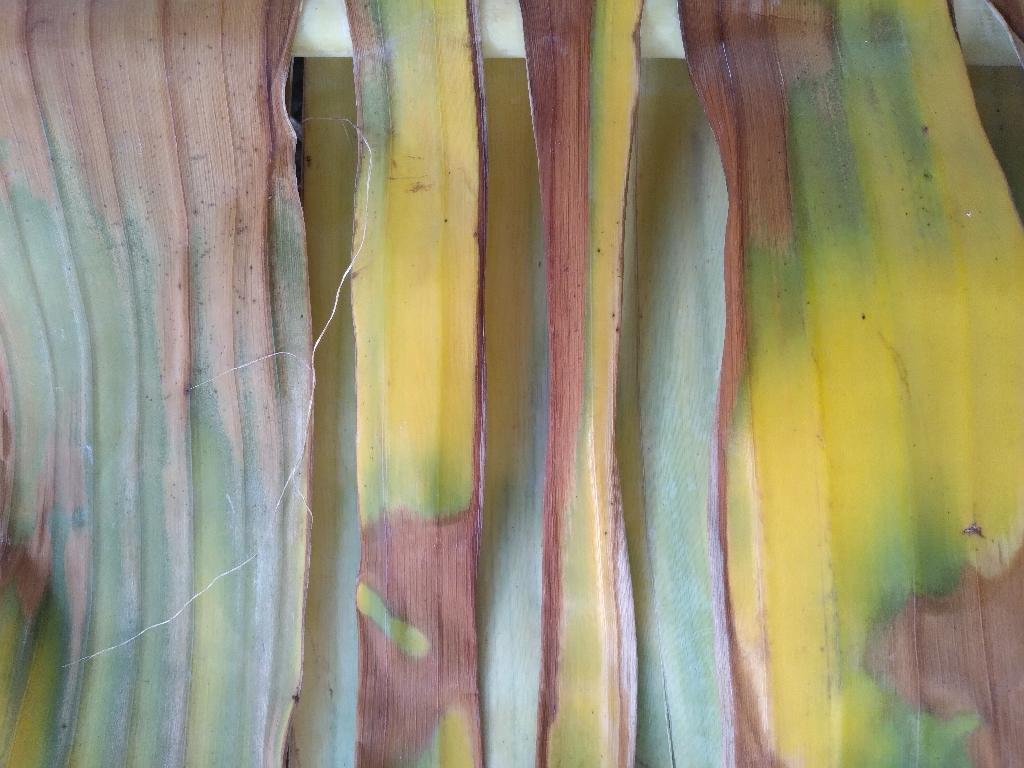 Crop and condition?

banana, fusarium wilt race 1
